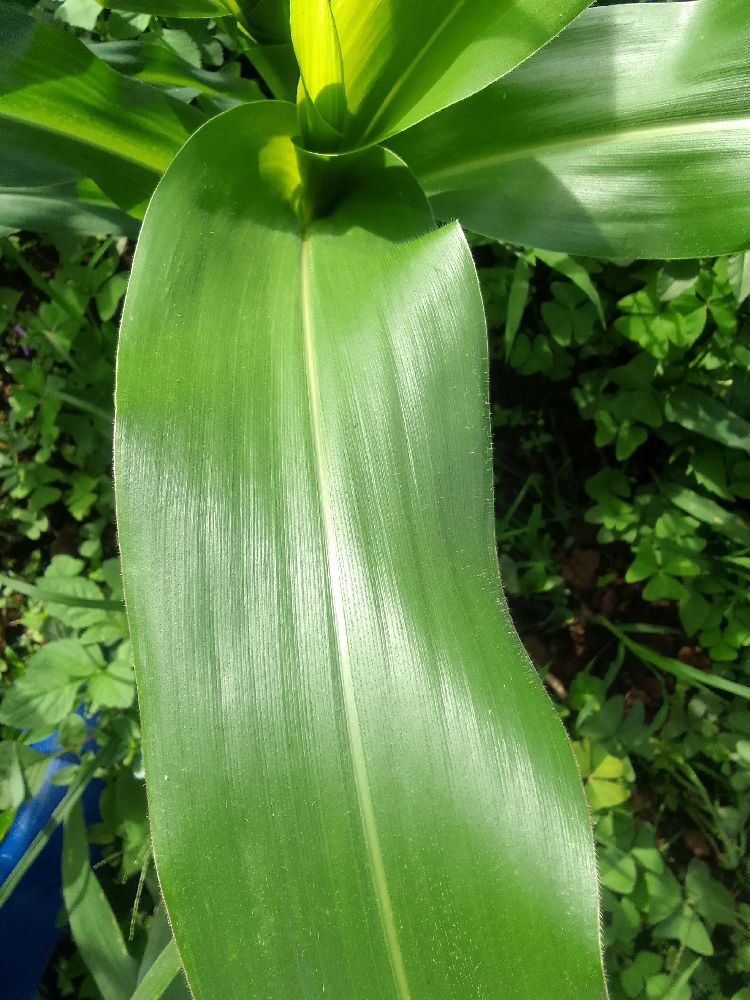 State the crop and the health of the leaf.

maize, healthy
